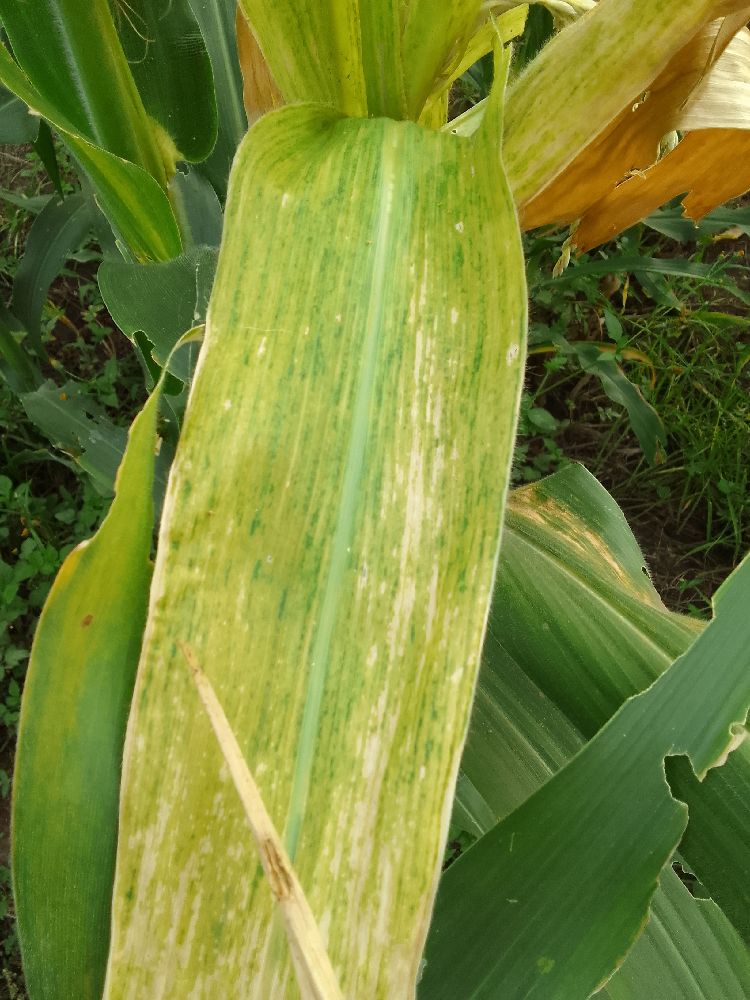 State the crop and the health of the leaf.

maize, maize lethal necrosis
